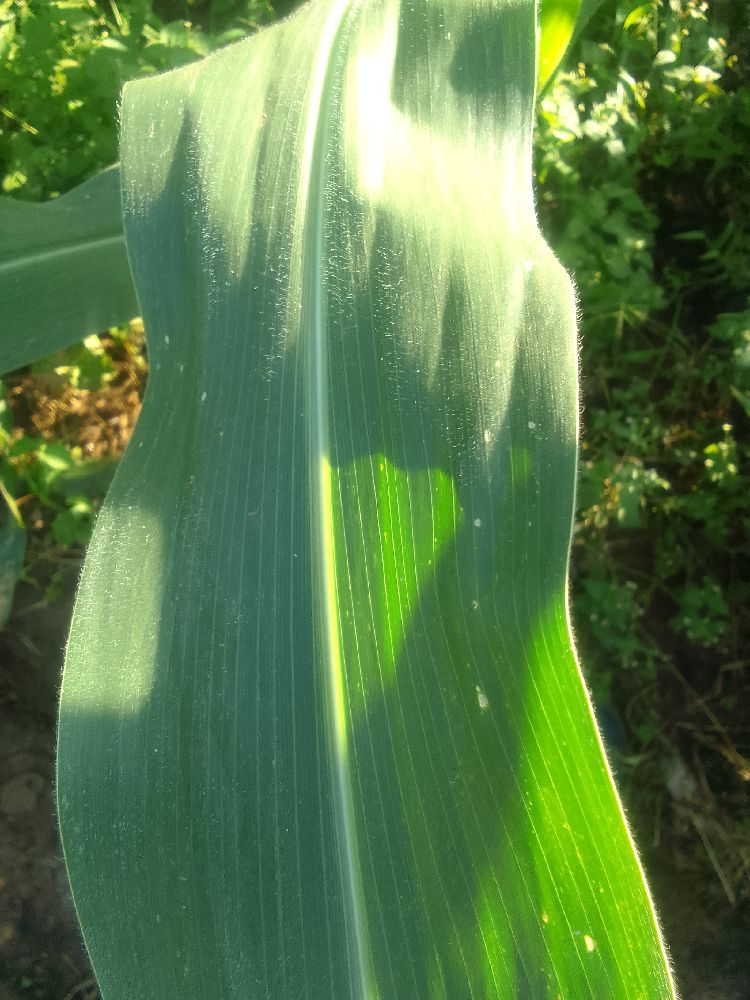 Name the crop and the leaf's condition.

maize, healthy
